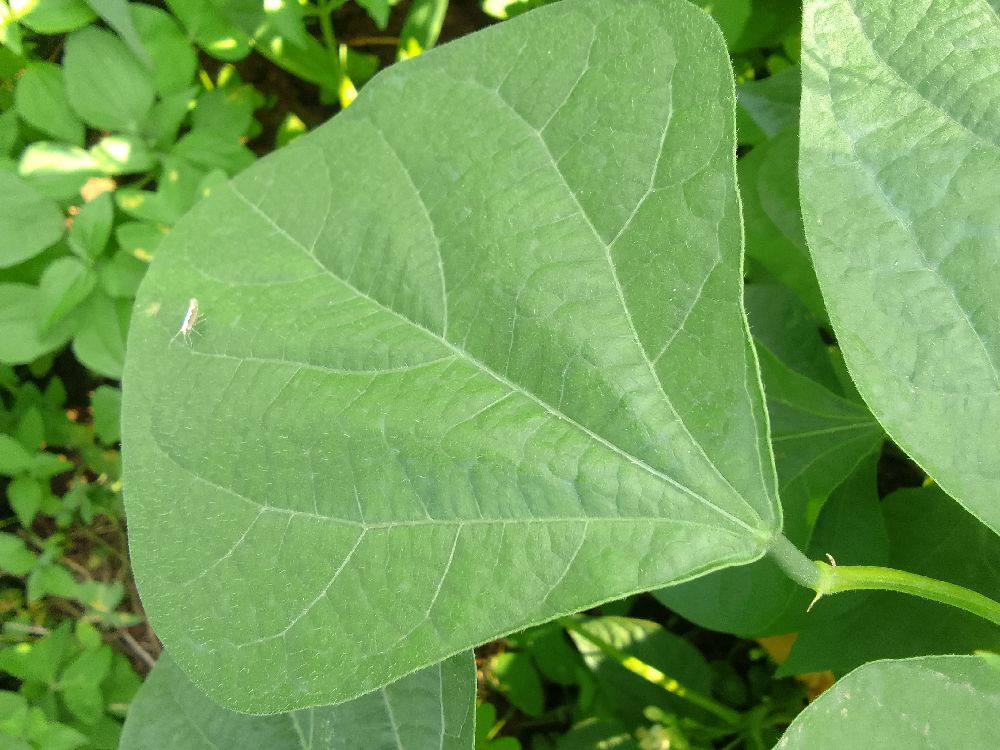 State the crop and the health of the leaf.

common bean, healthy
